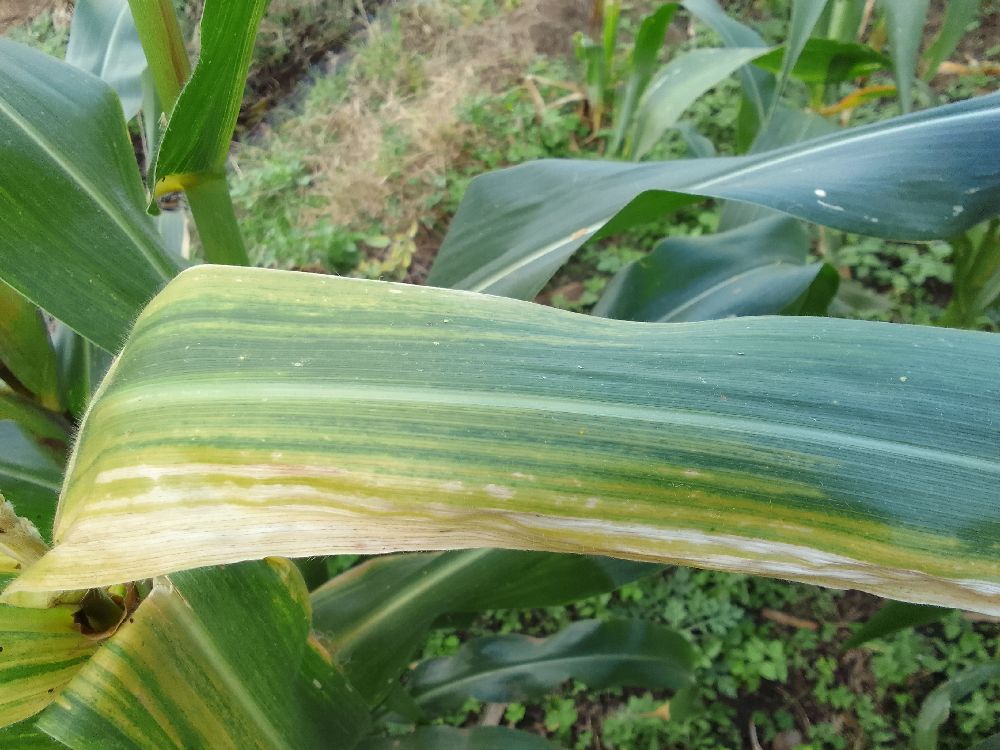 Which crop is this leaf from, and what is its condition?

maize, maize lethal necrosis
